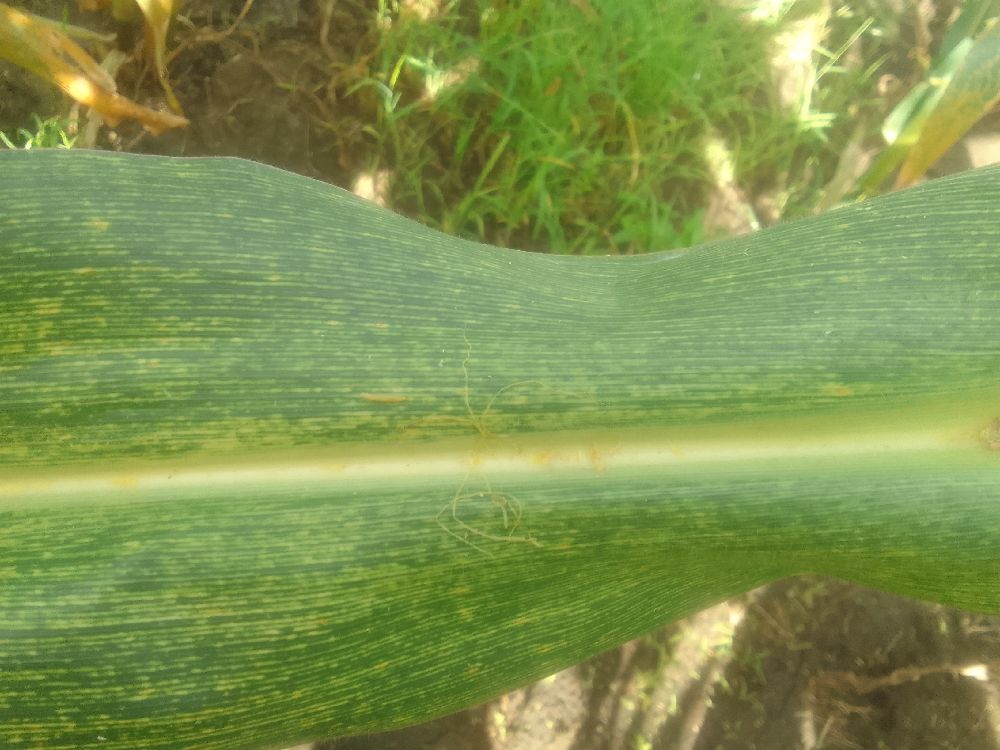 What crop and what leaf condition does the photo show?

maize, maize streak virus
